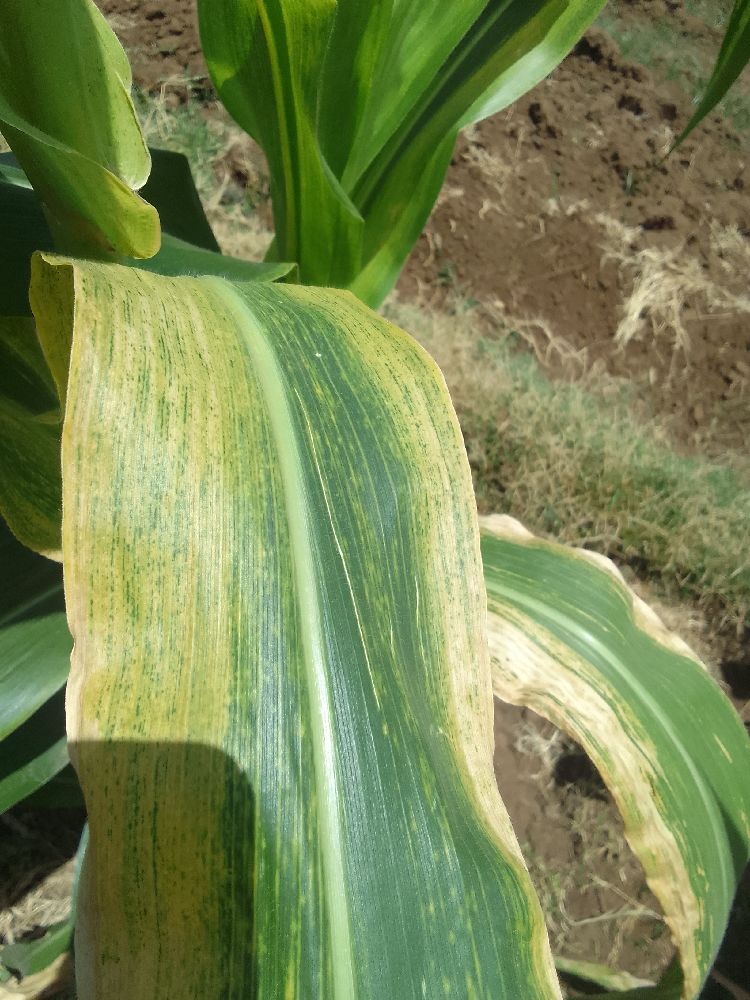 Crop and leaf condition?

maize, maize lethal necrosis
